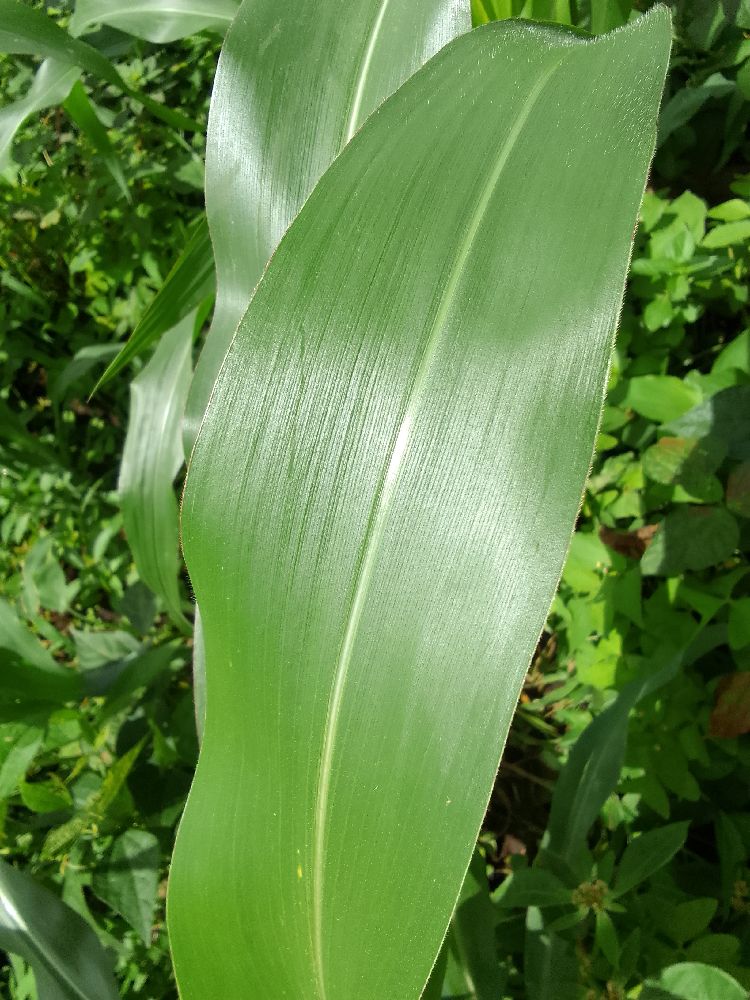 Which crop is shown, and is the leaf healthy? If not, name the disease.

maize, healthy
